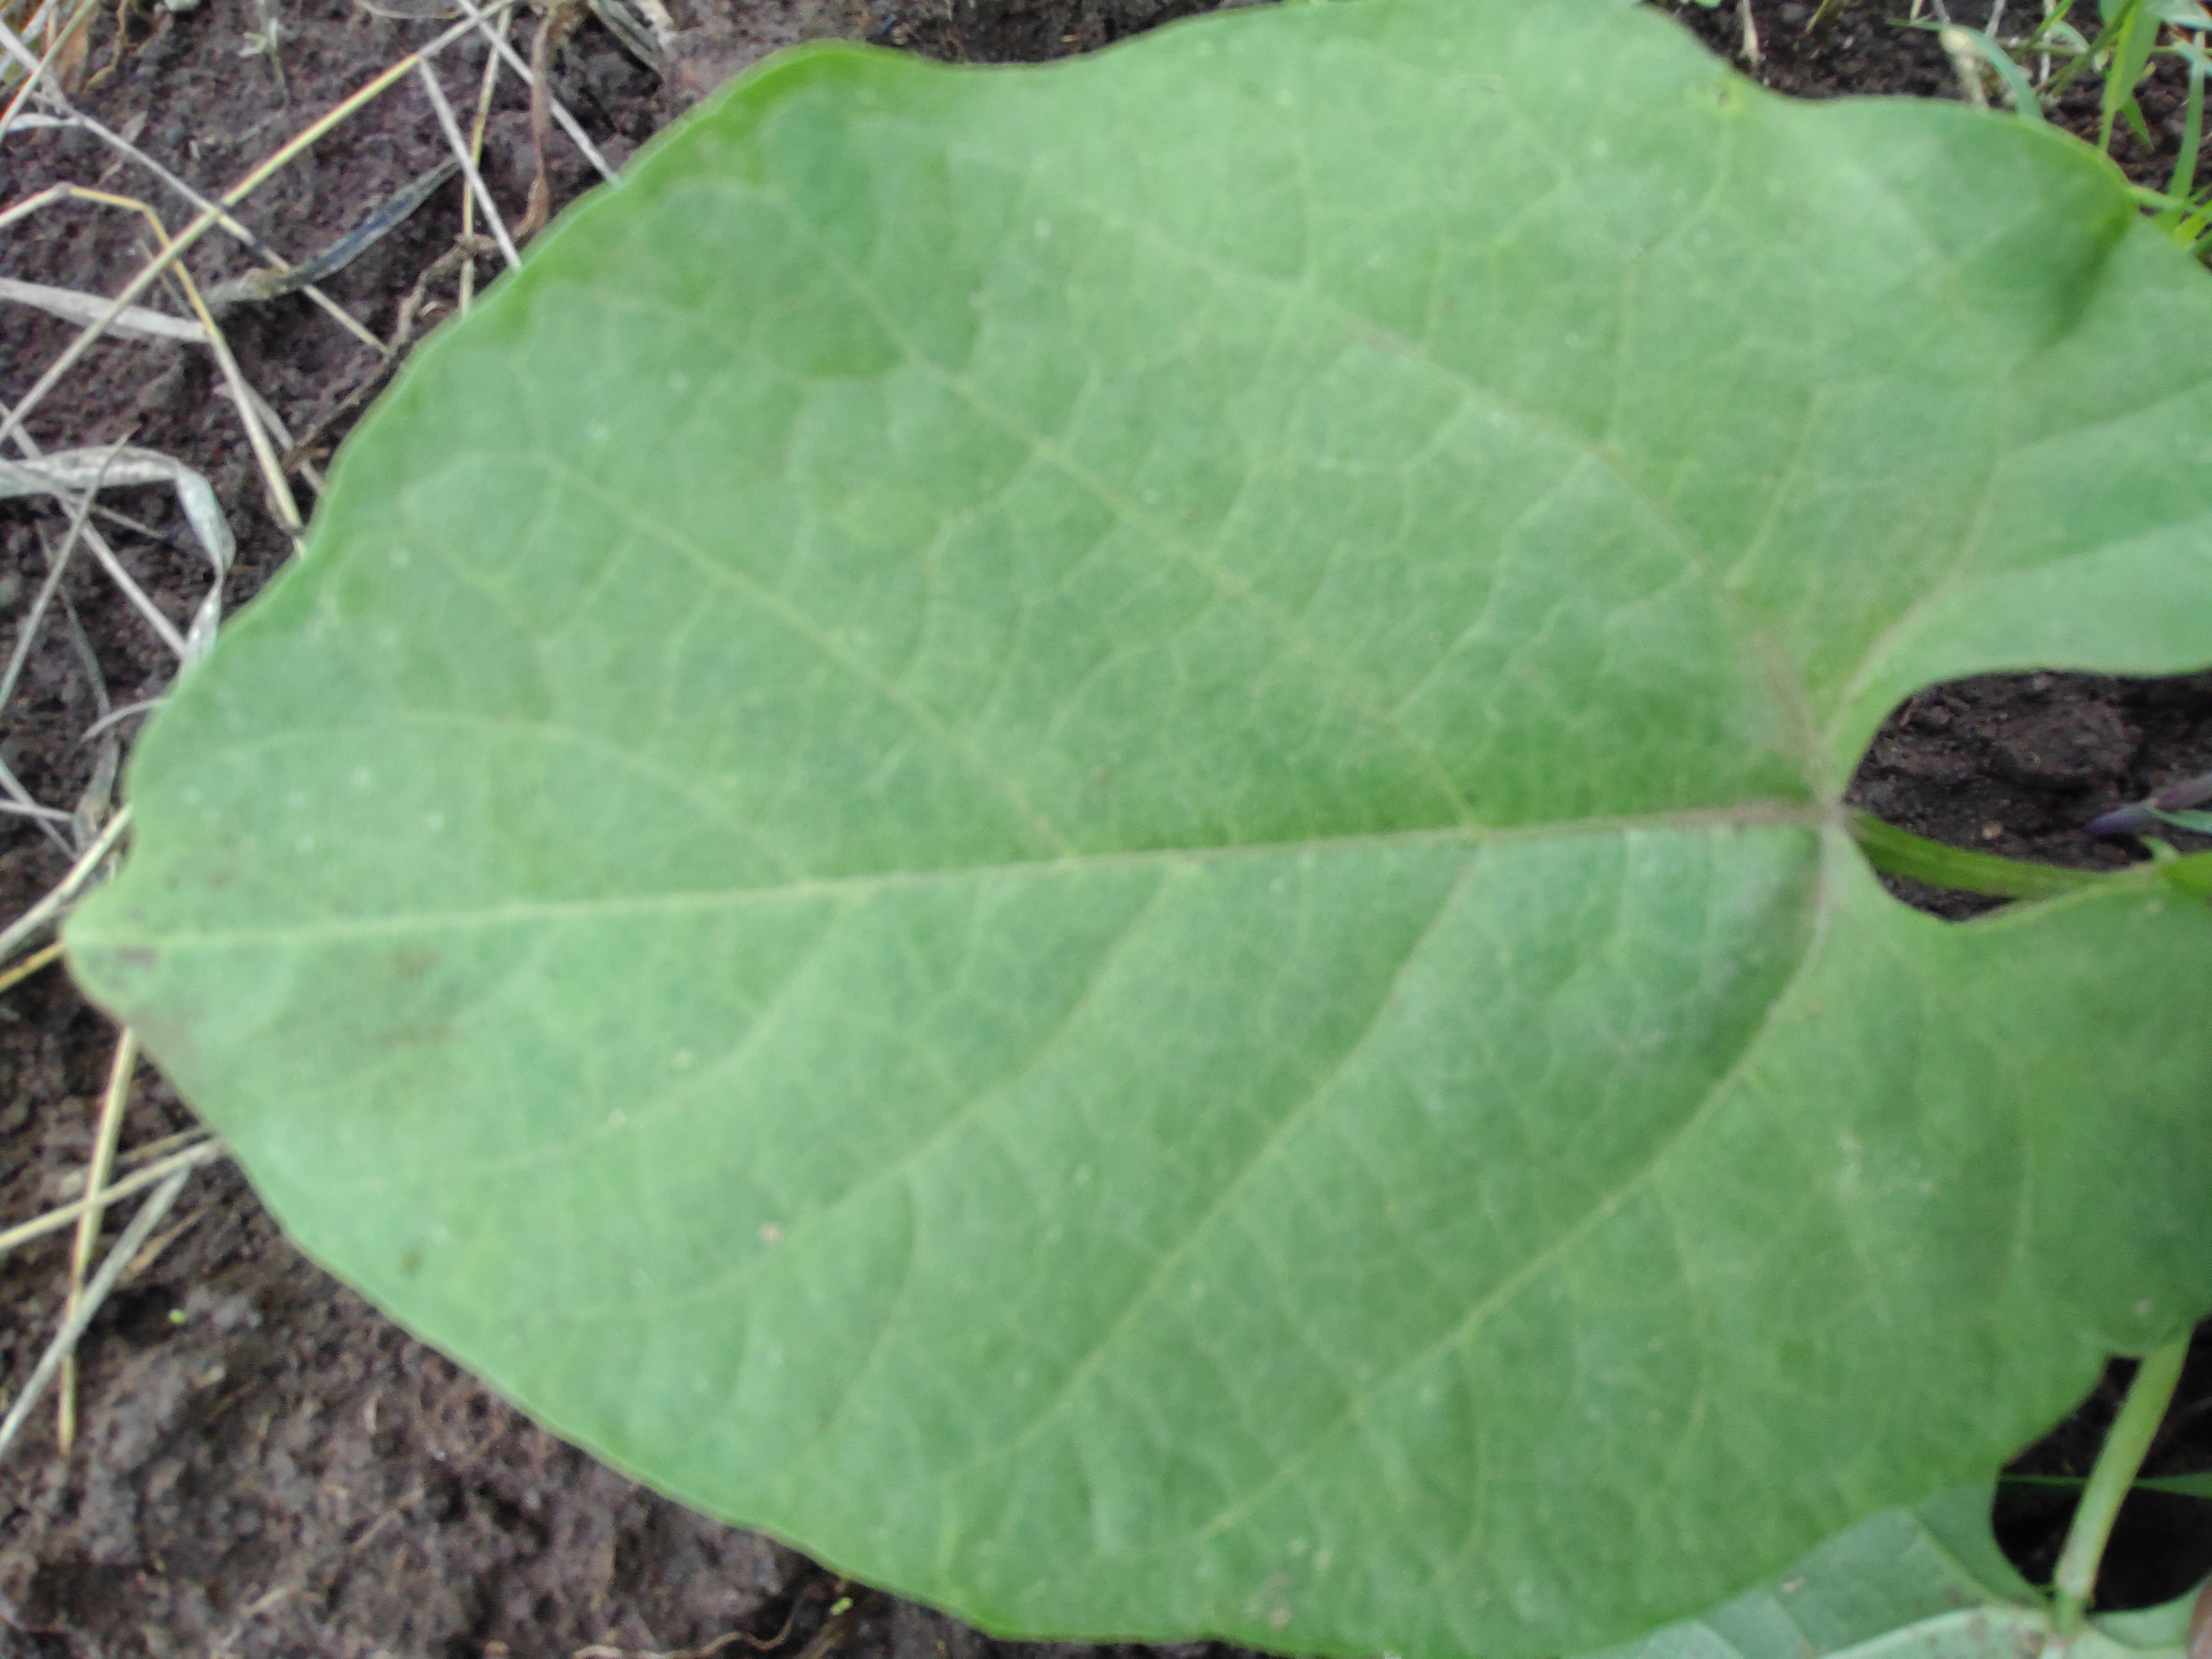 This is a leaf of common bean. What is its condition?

healthy
